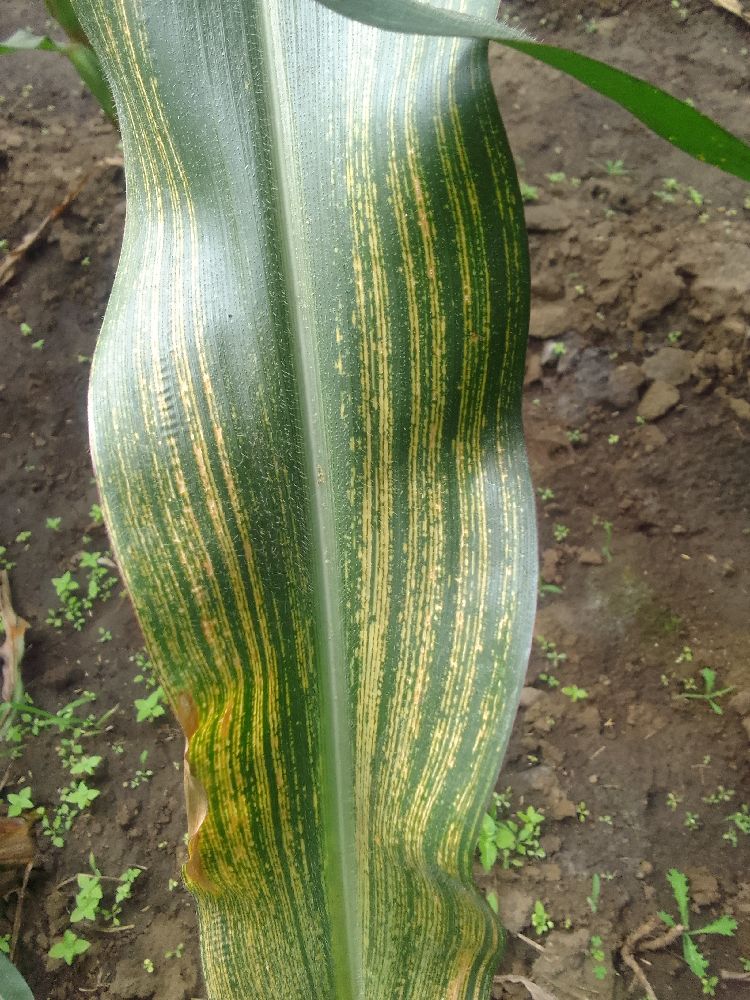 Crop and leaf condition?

maize, maize streak virus
